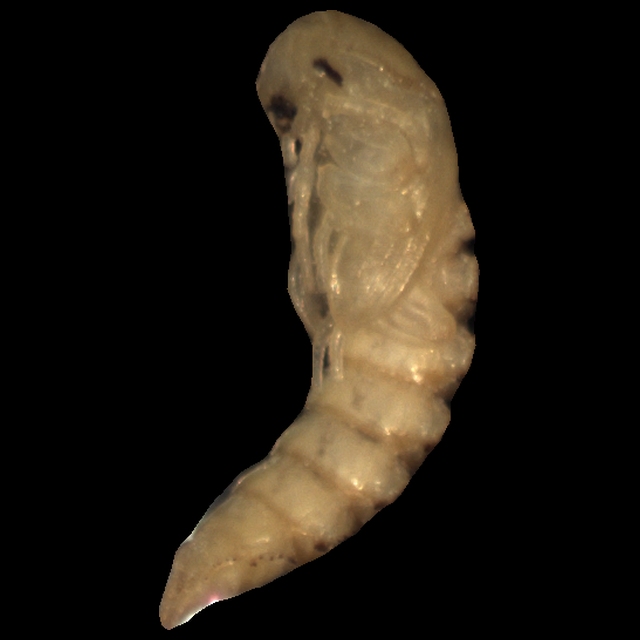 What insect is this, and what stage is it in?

mealworm pupa
